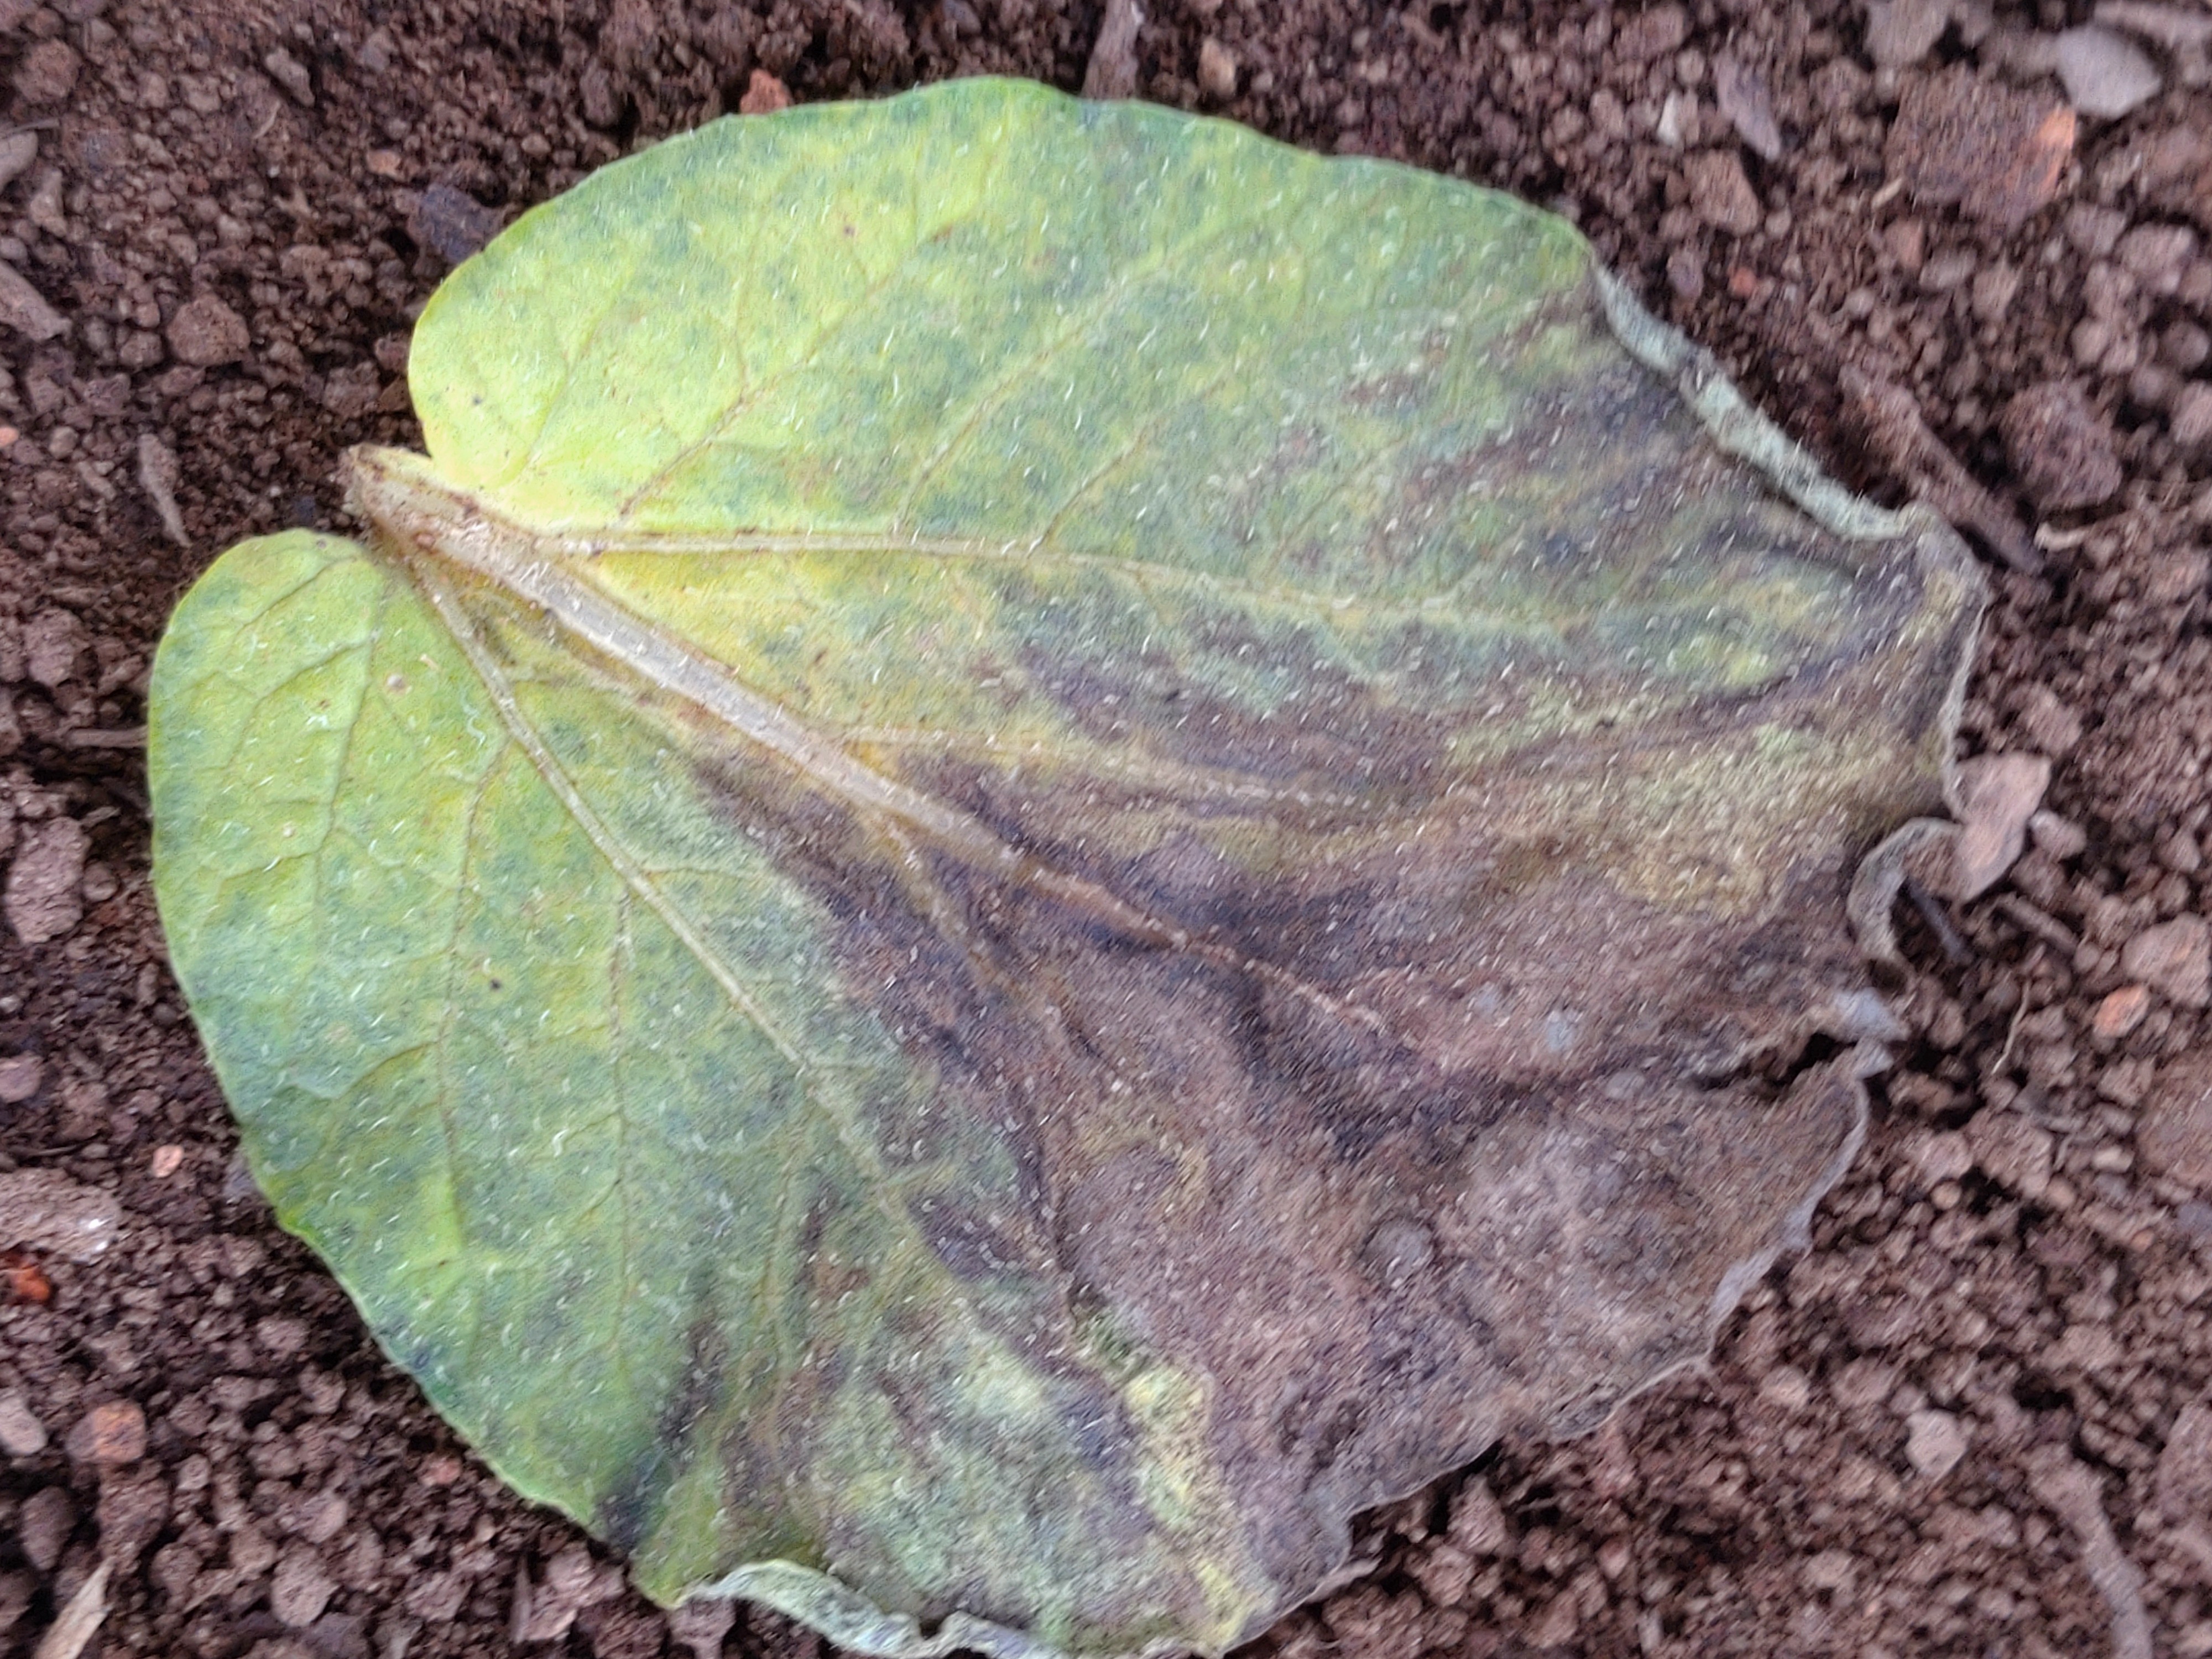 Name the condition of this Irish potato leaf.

late blight
